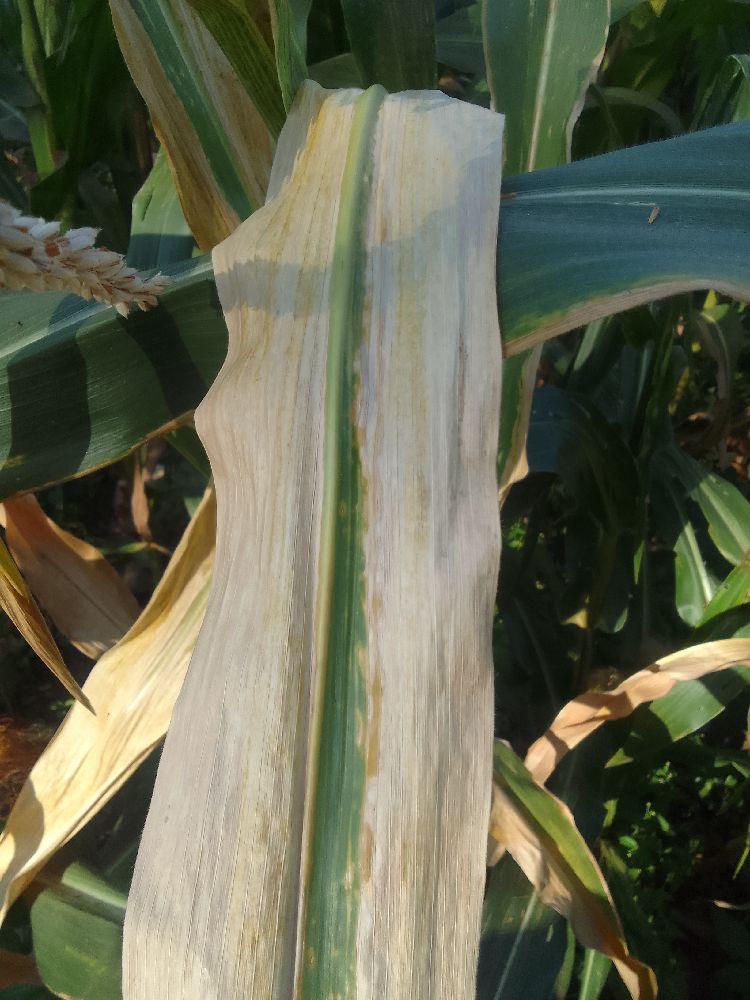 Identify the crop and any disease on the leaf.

maize, maize lethal necrosis
